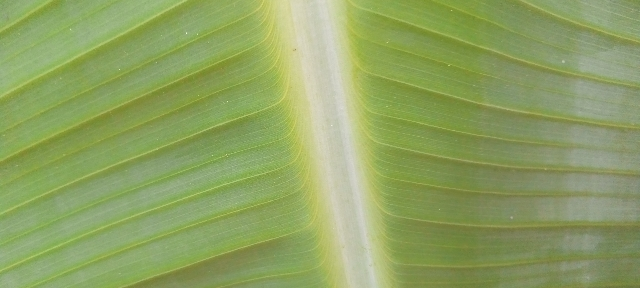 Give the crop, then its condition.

banana, healthy
